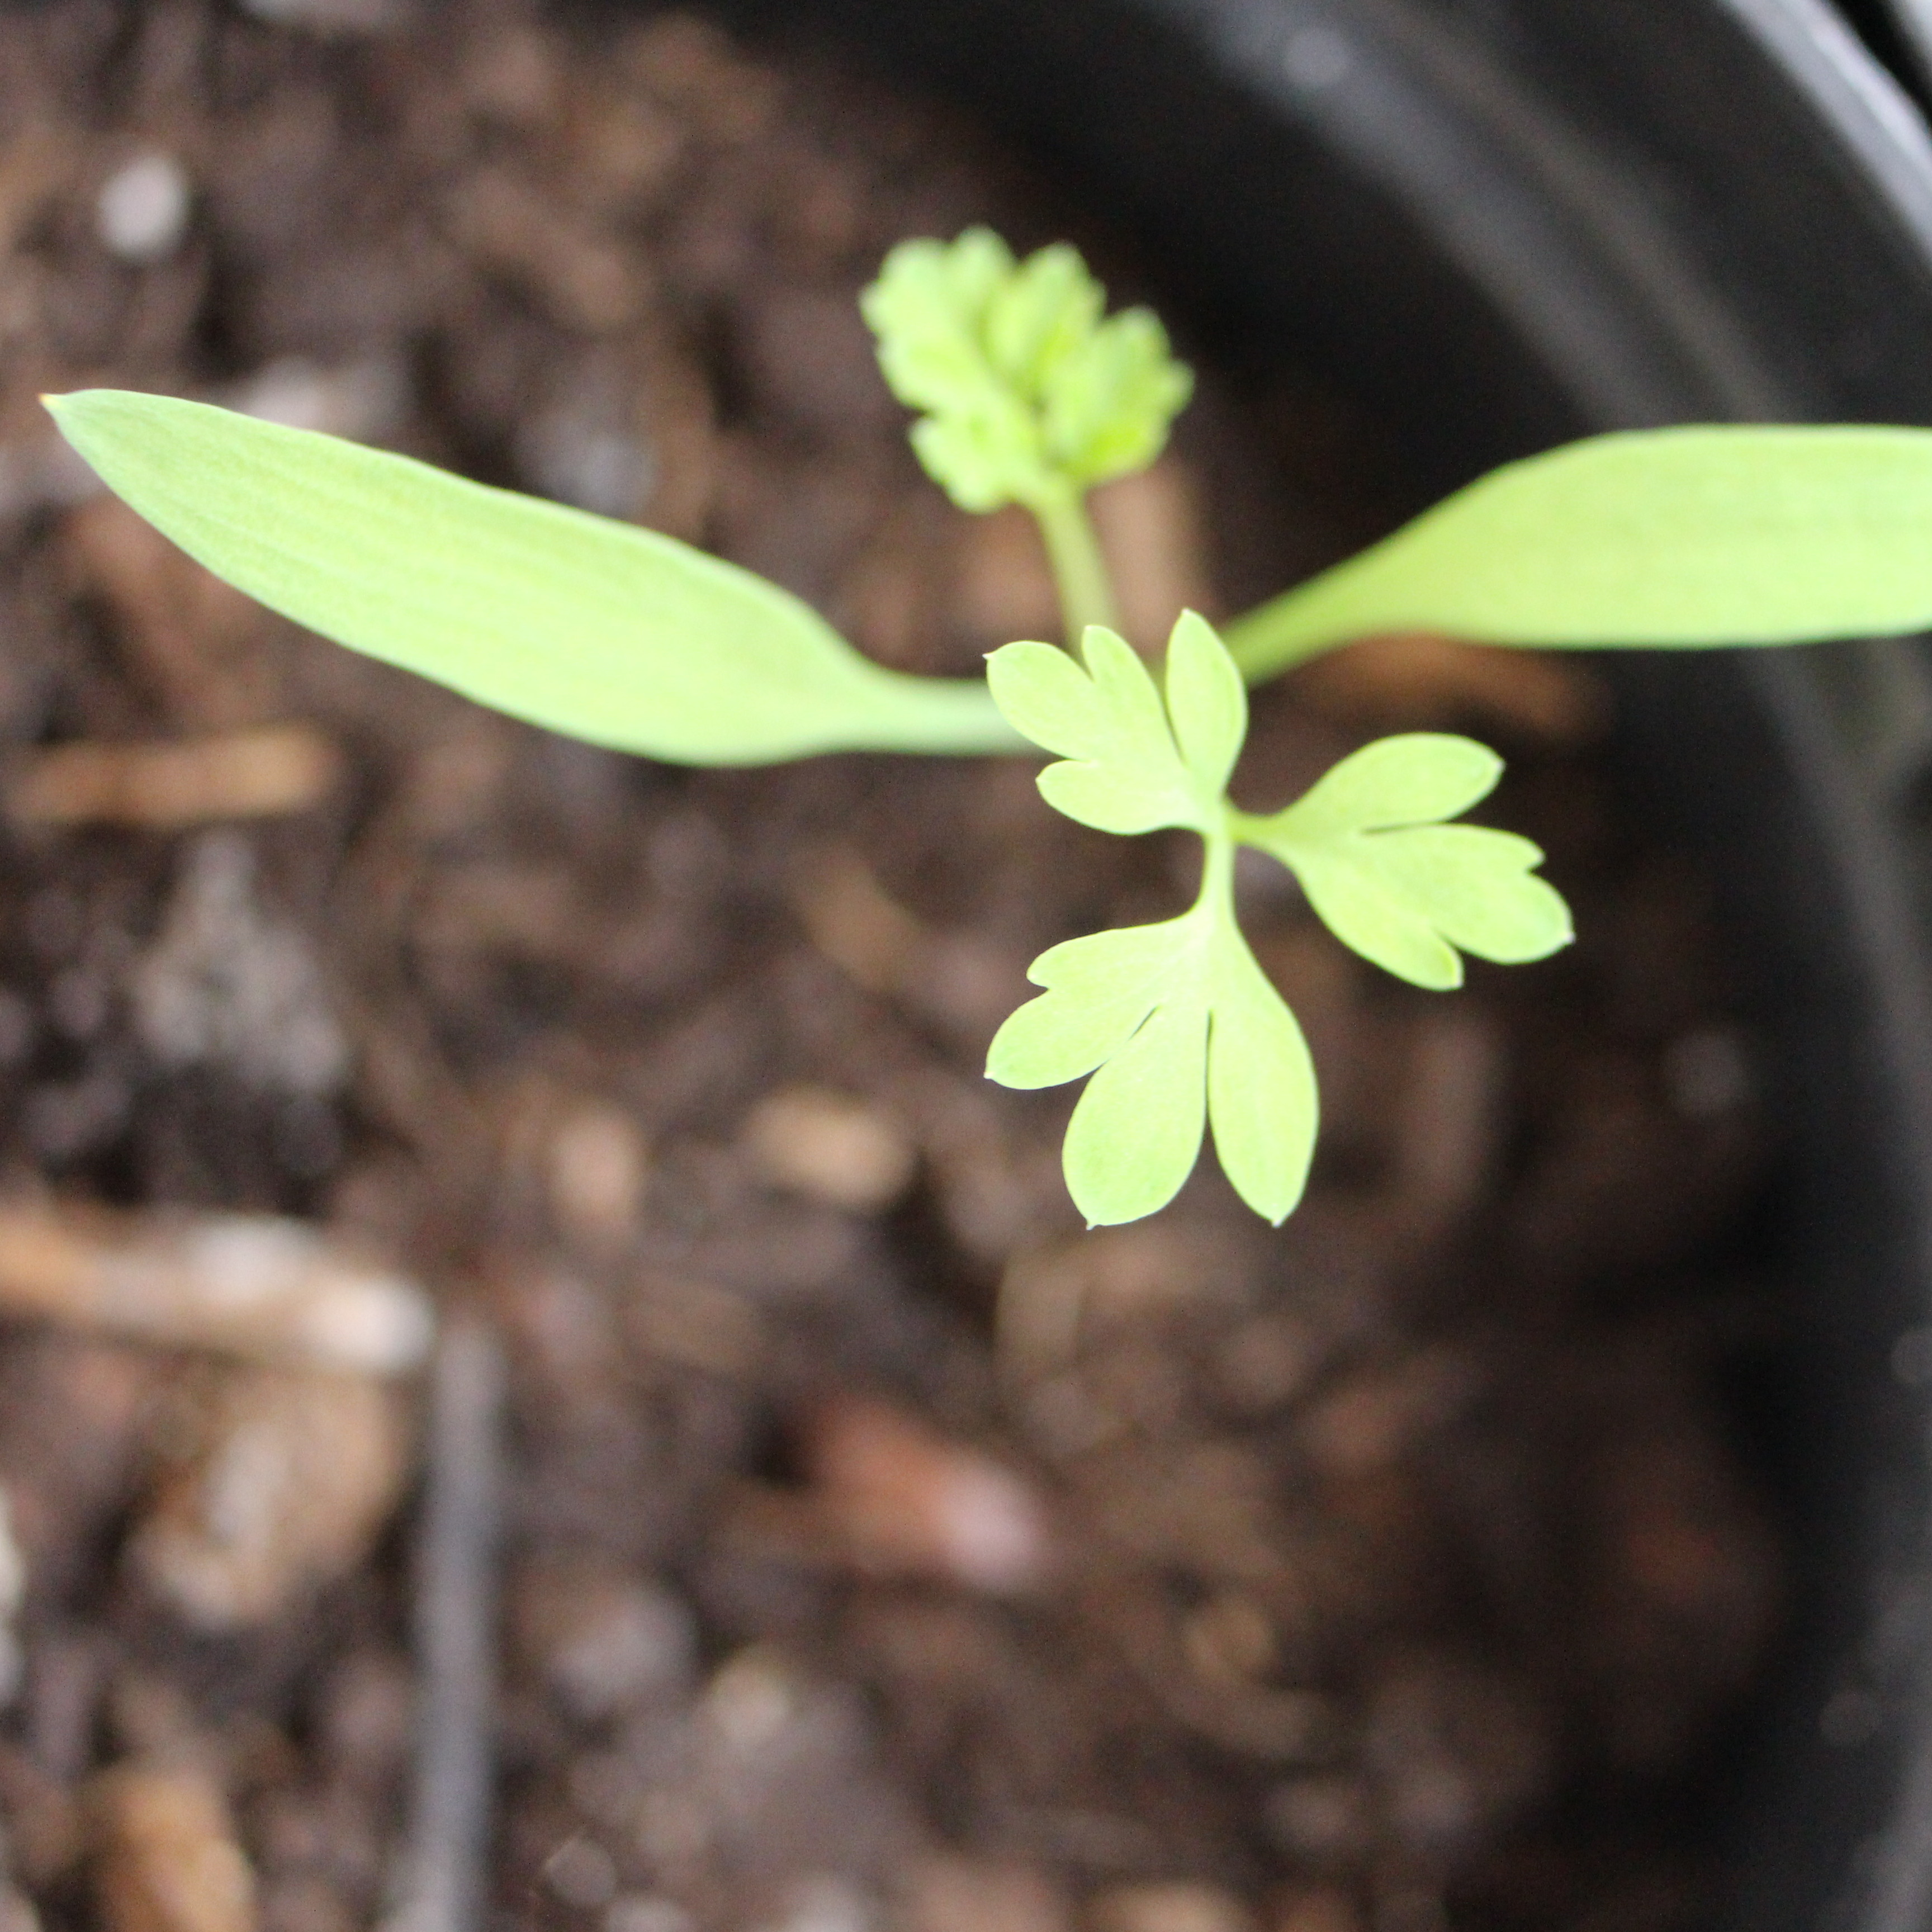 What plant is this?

Fumaria officinalis
